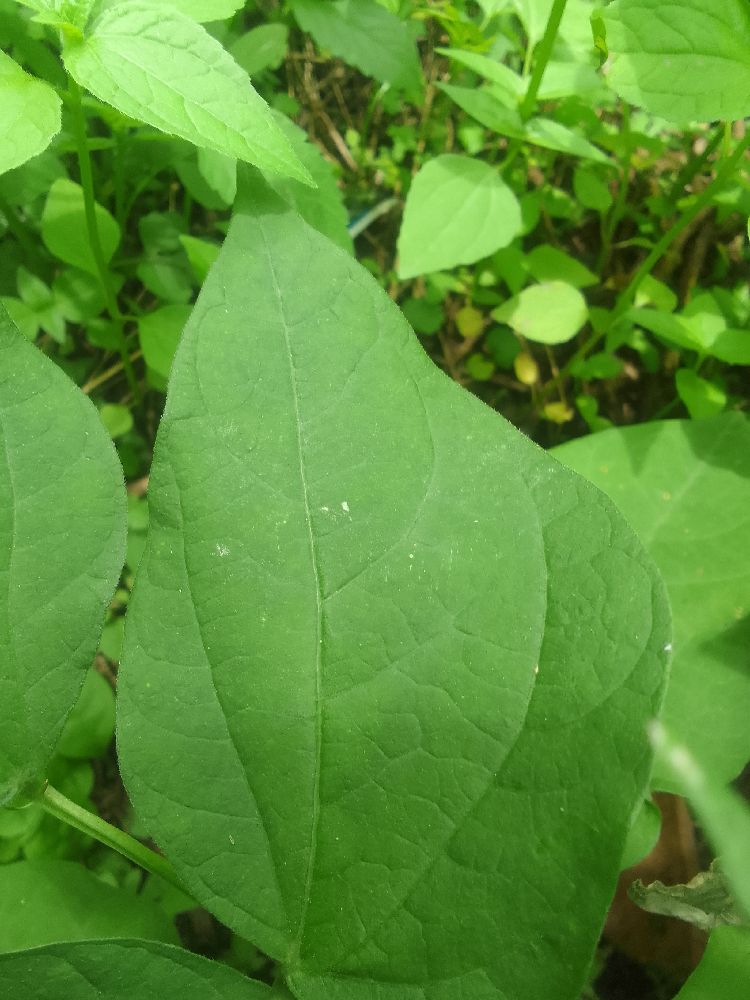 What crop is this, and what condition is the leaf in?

common bean, healthy
